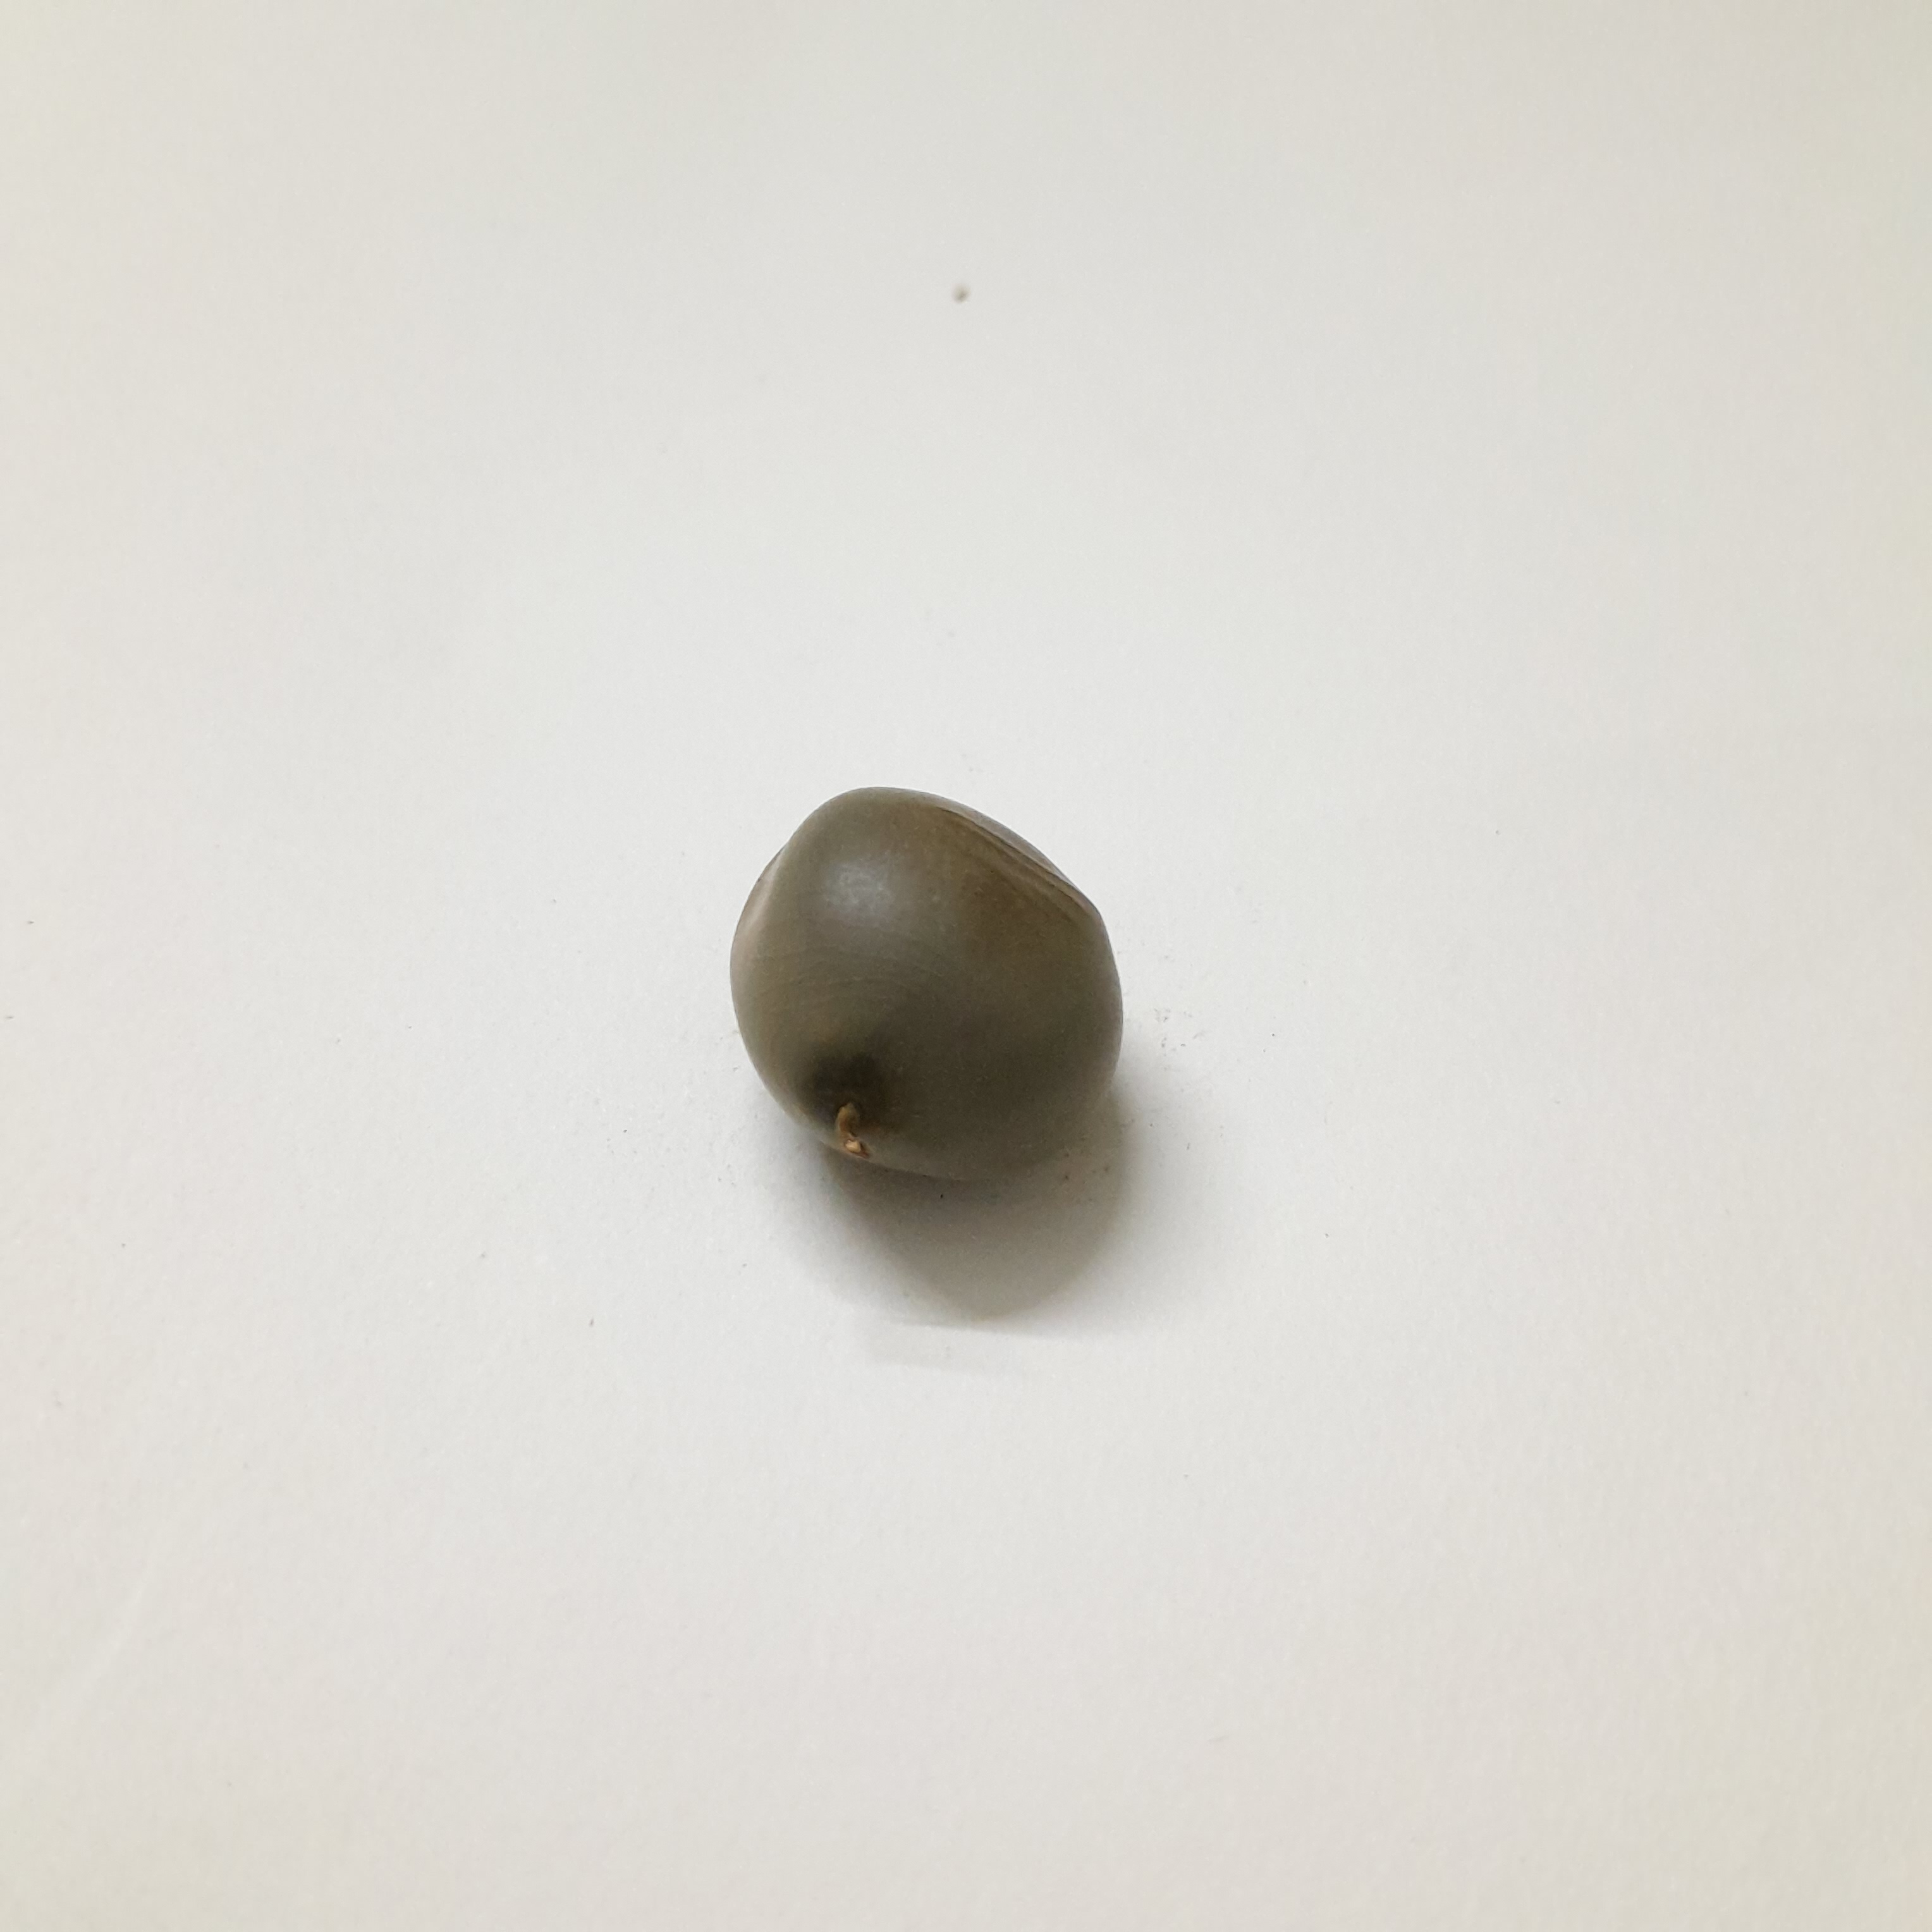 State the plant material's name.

sagargota
